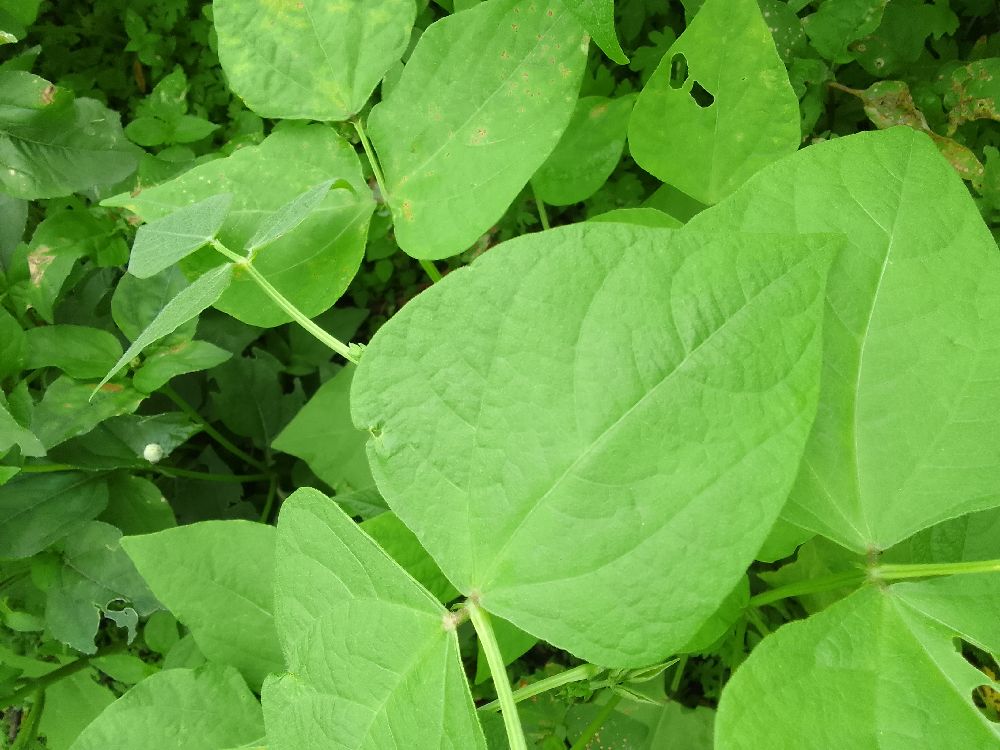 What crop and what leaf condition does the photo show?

common bean, healthy
